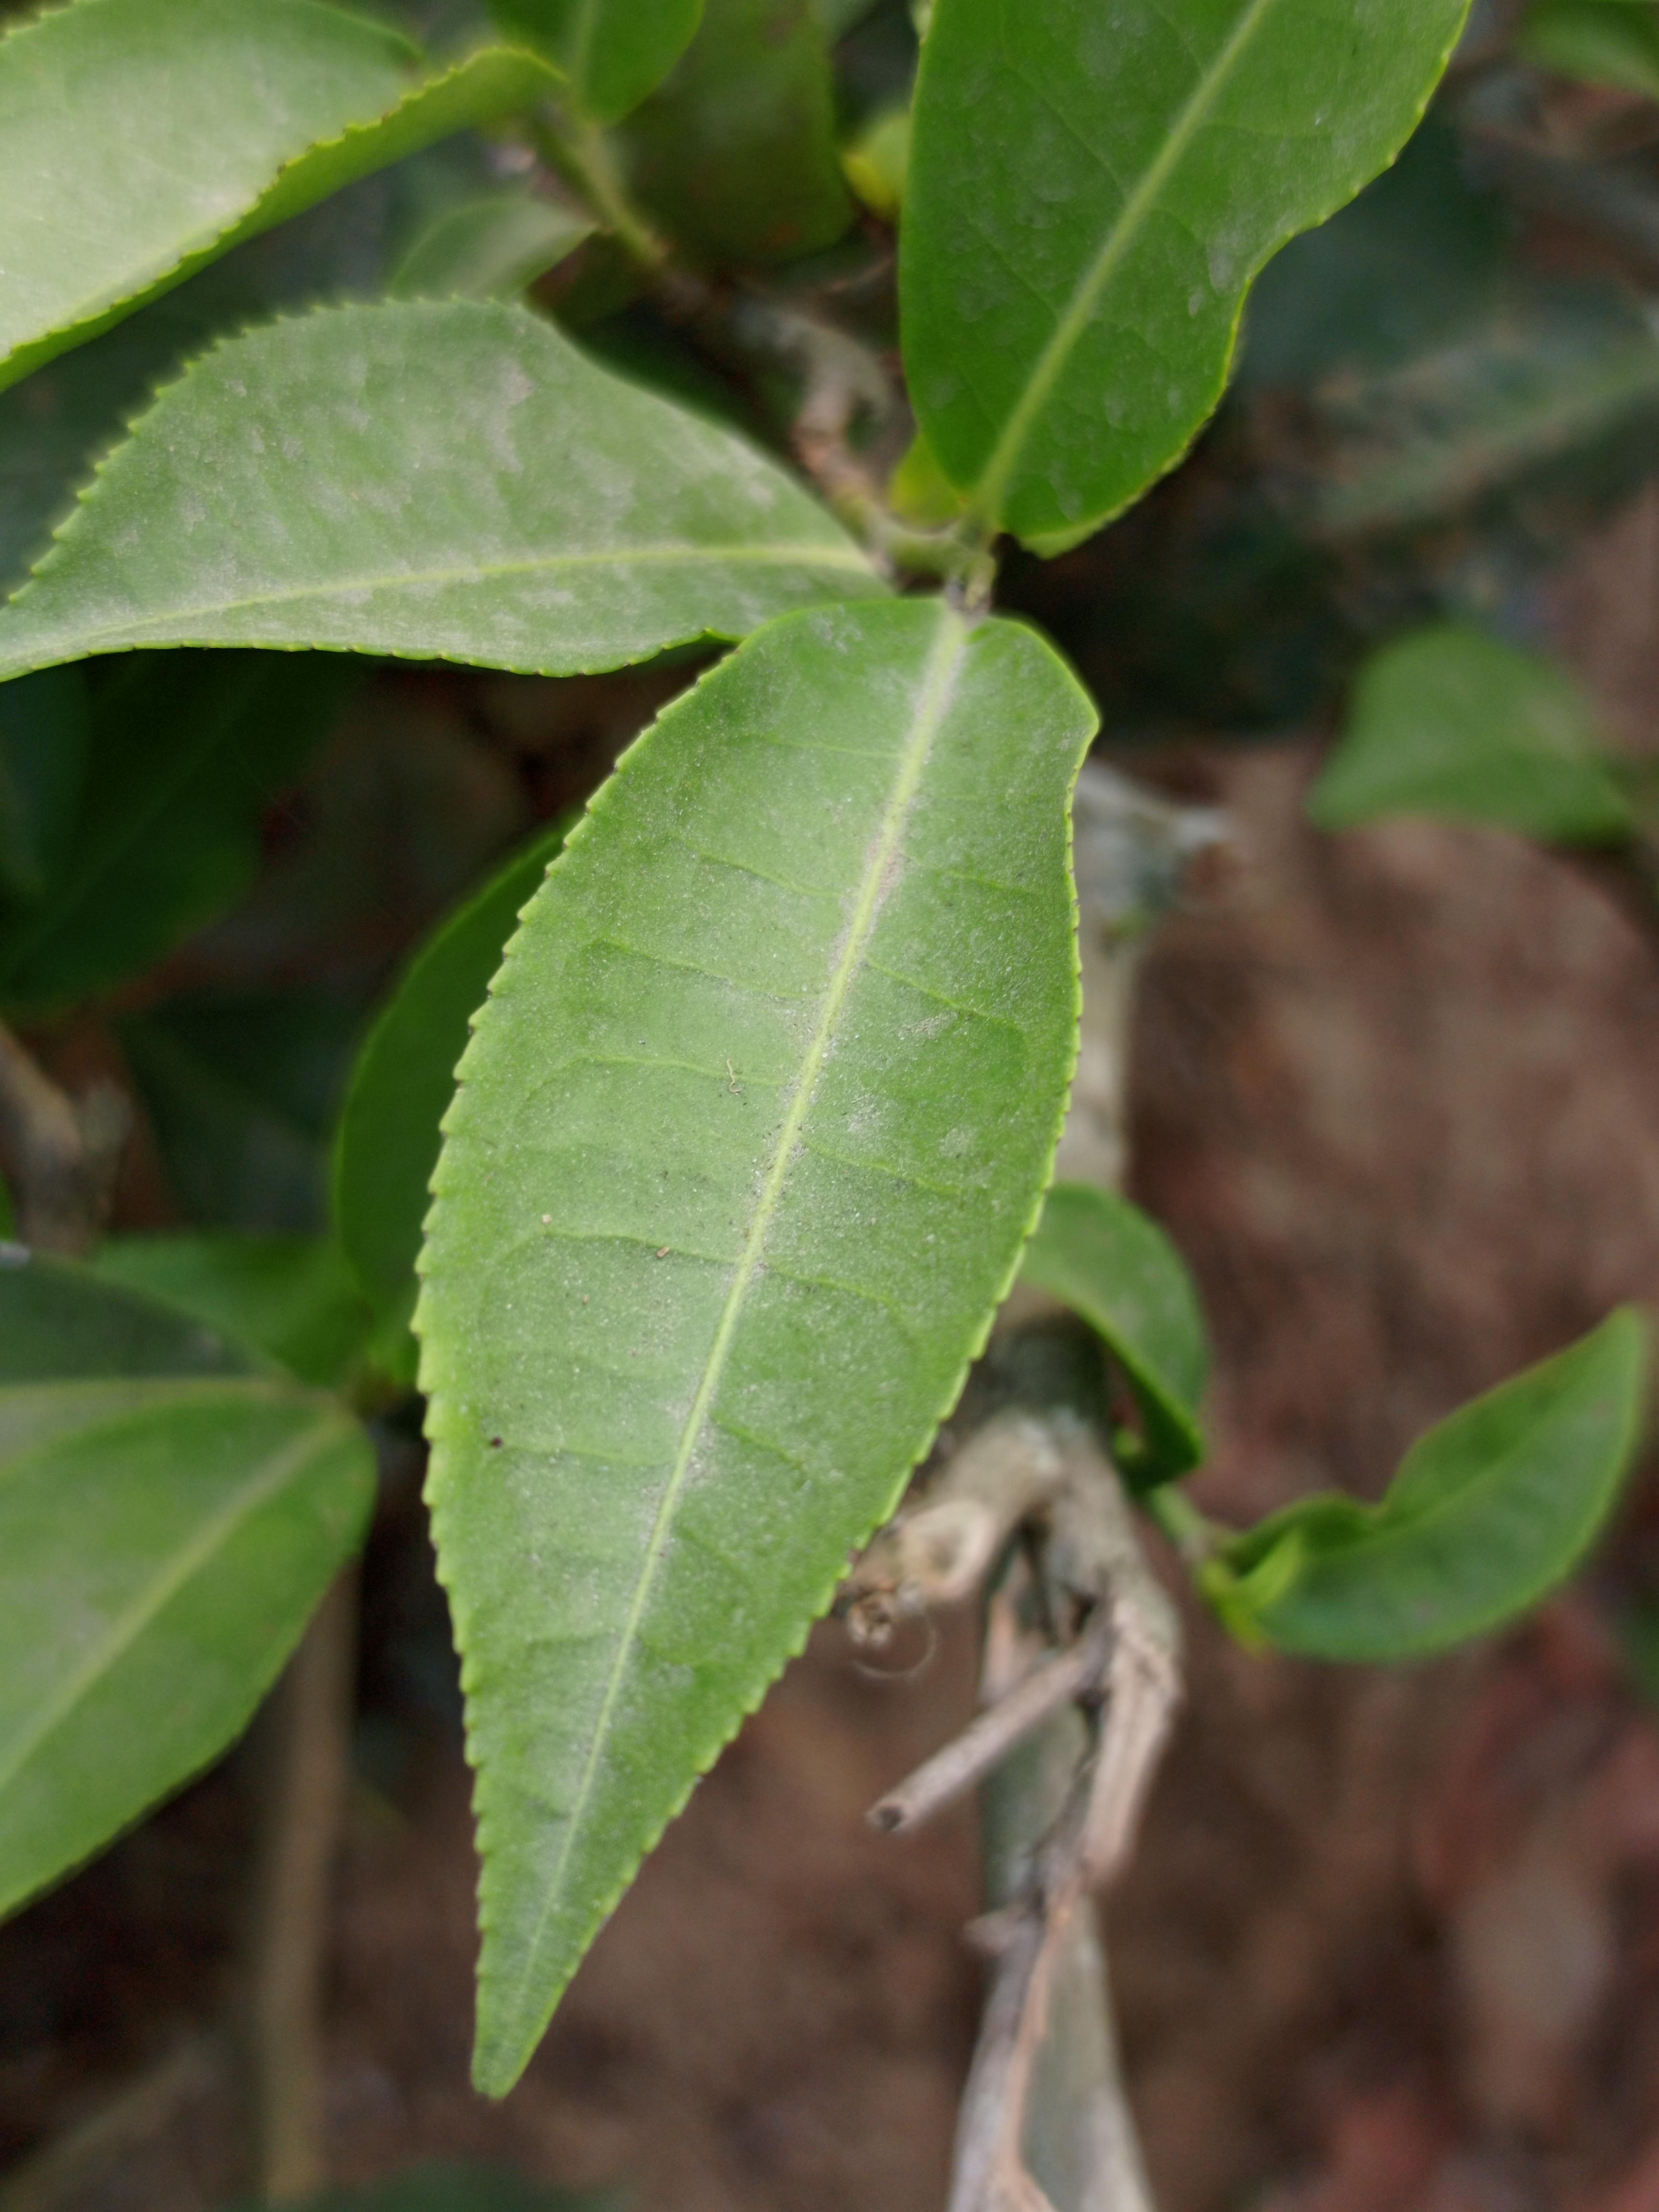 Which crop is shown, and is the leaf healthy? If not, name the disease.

tea, healthy leaf
